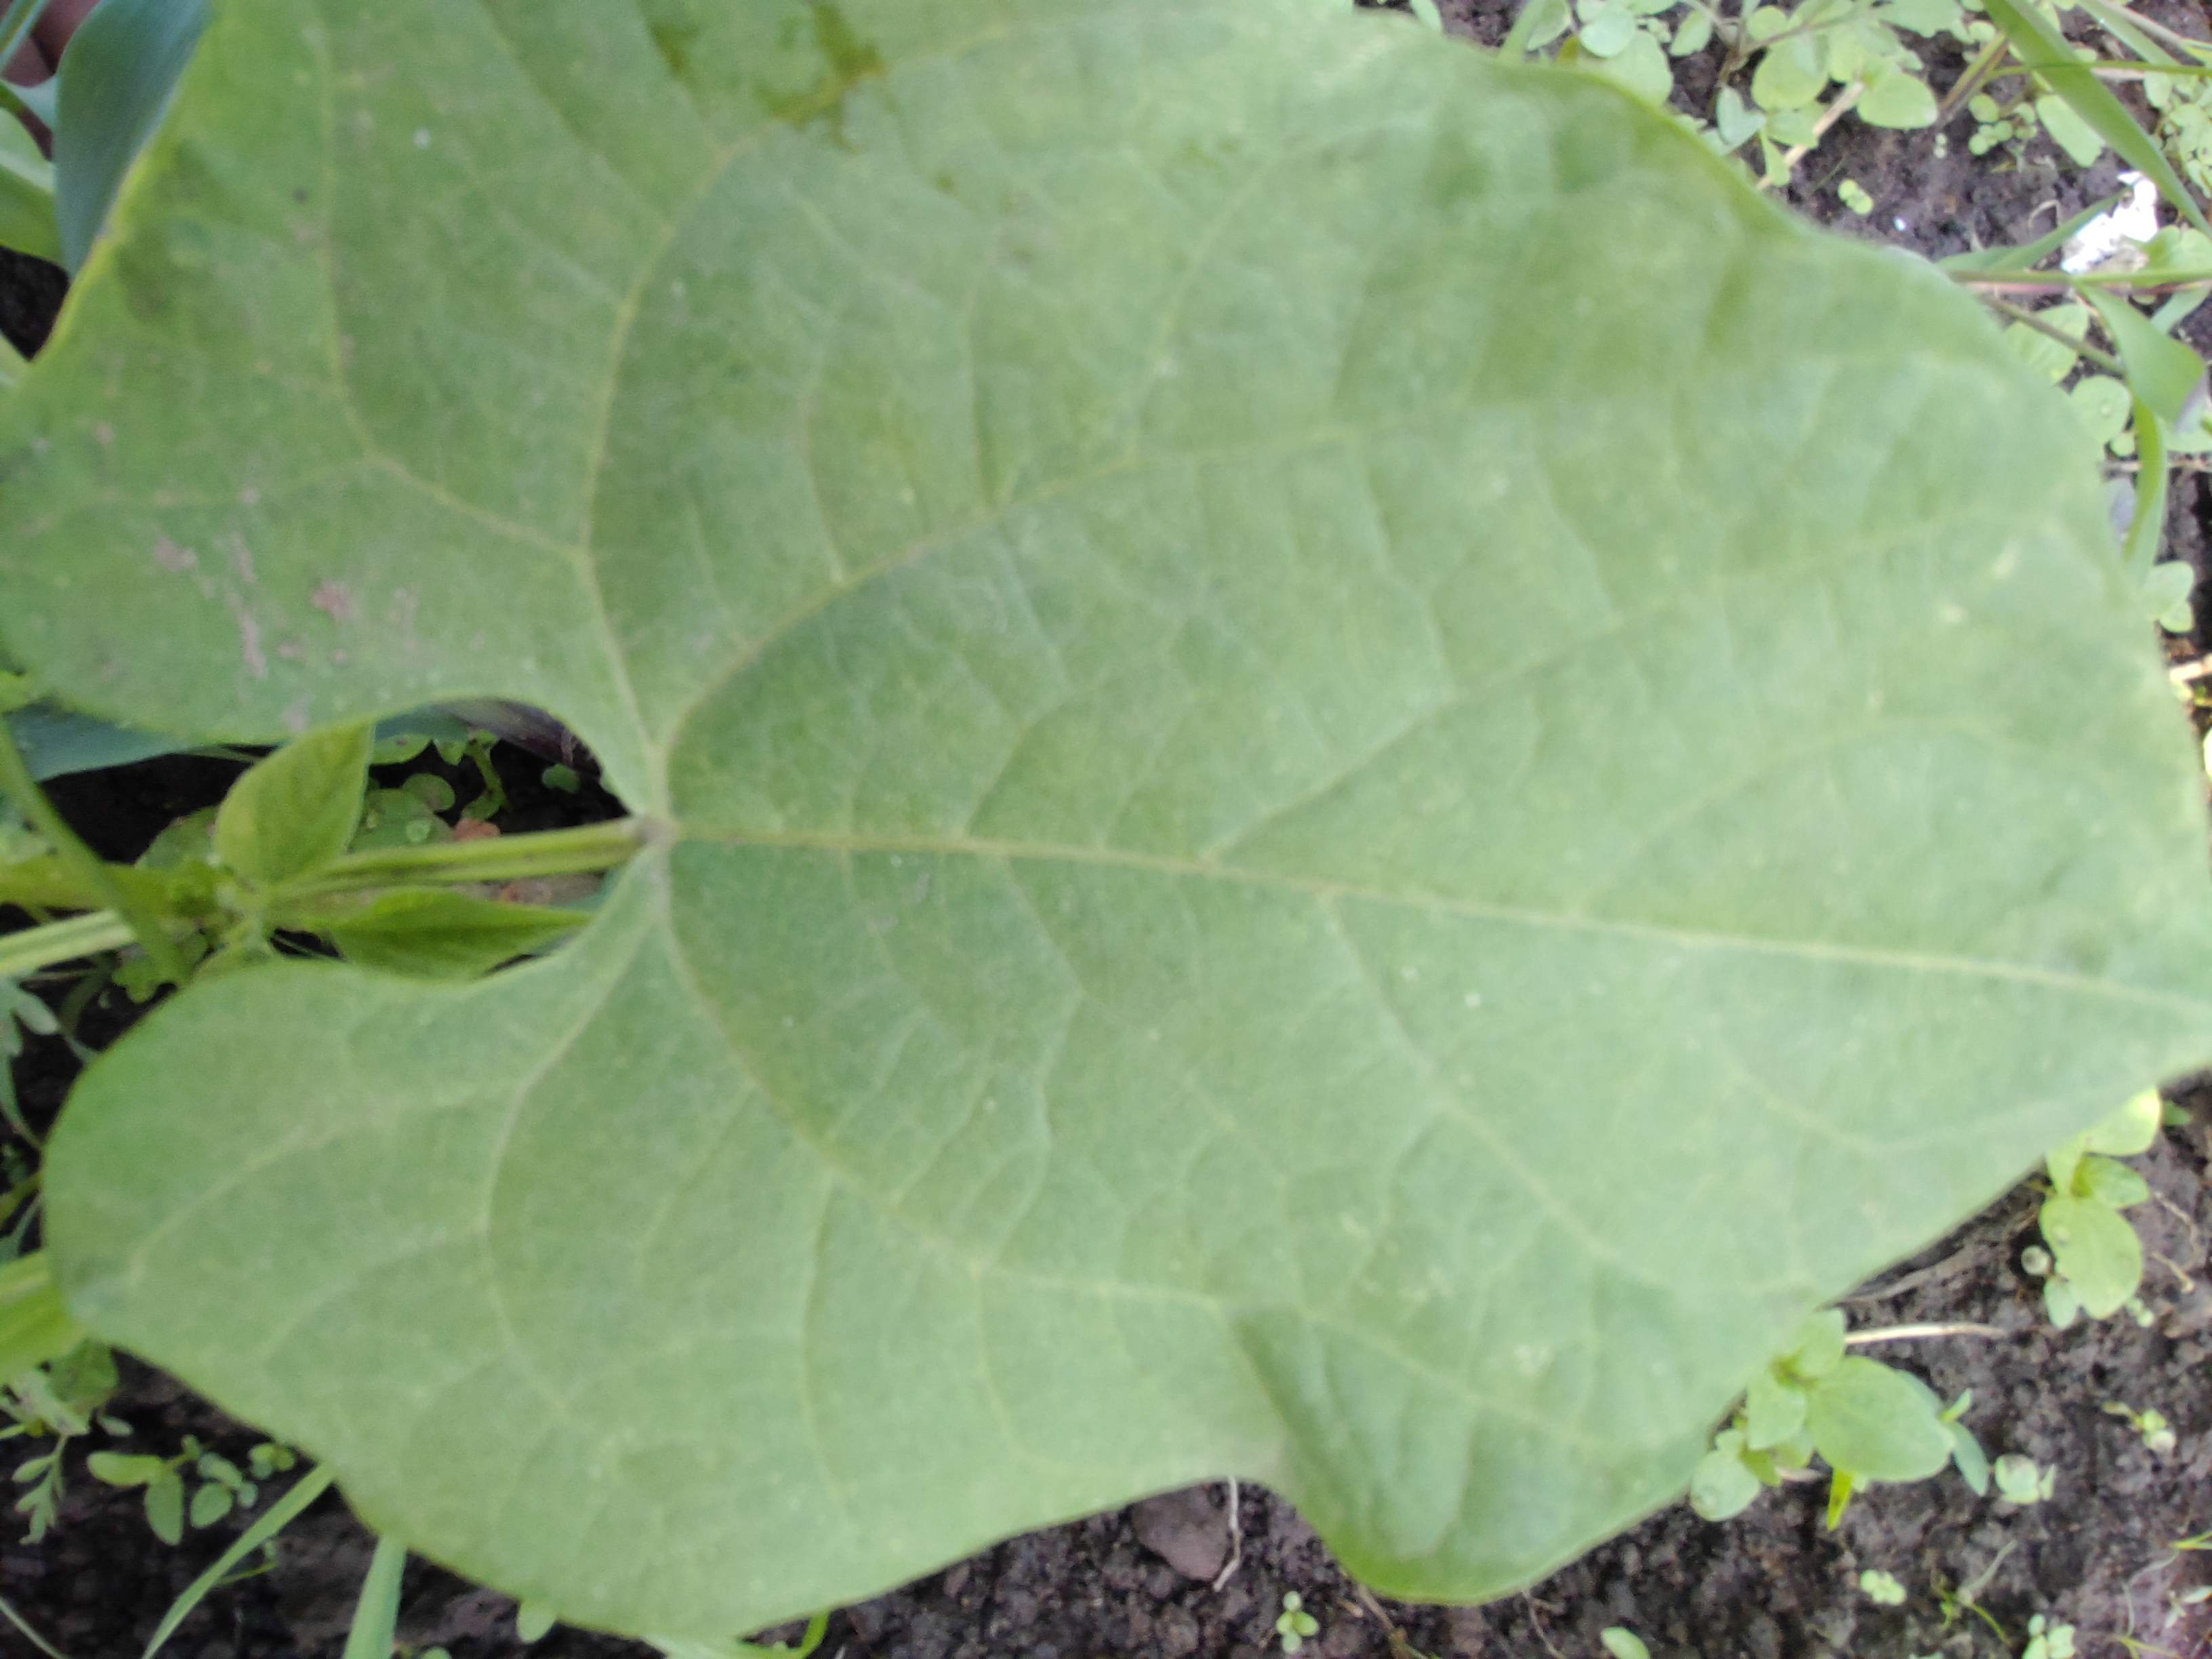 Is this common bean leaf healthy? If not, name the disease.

healthy
